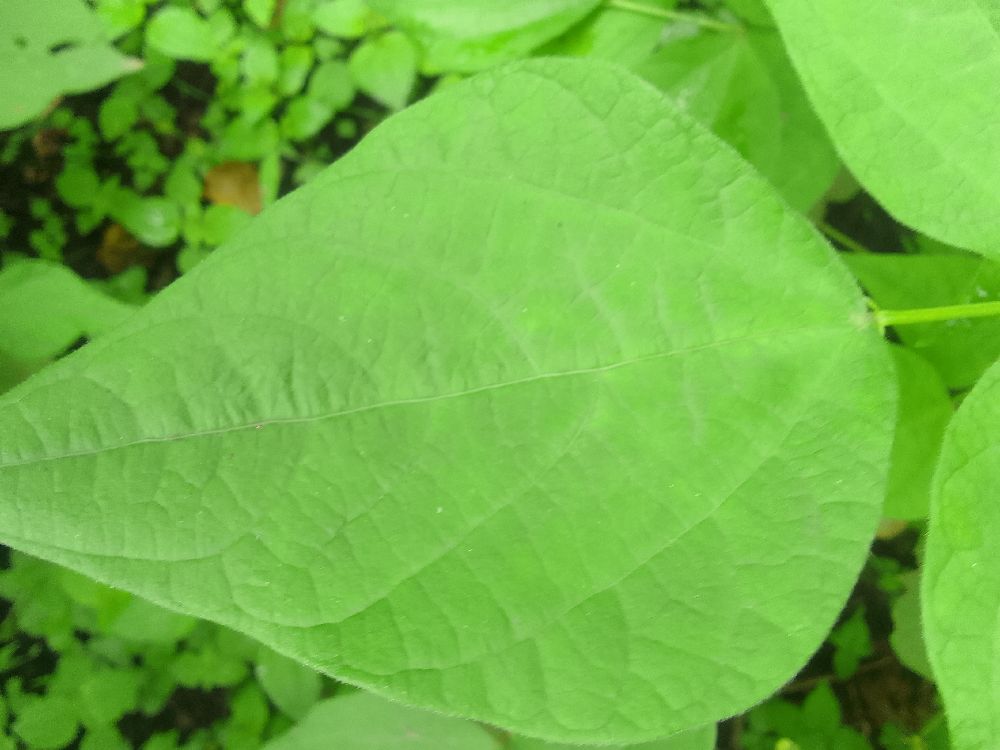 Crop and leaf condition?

common bean, healthy
